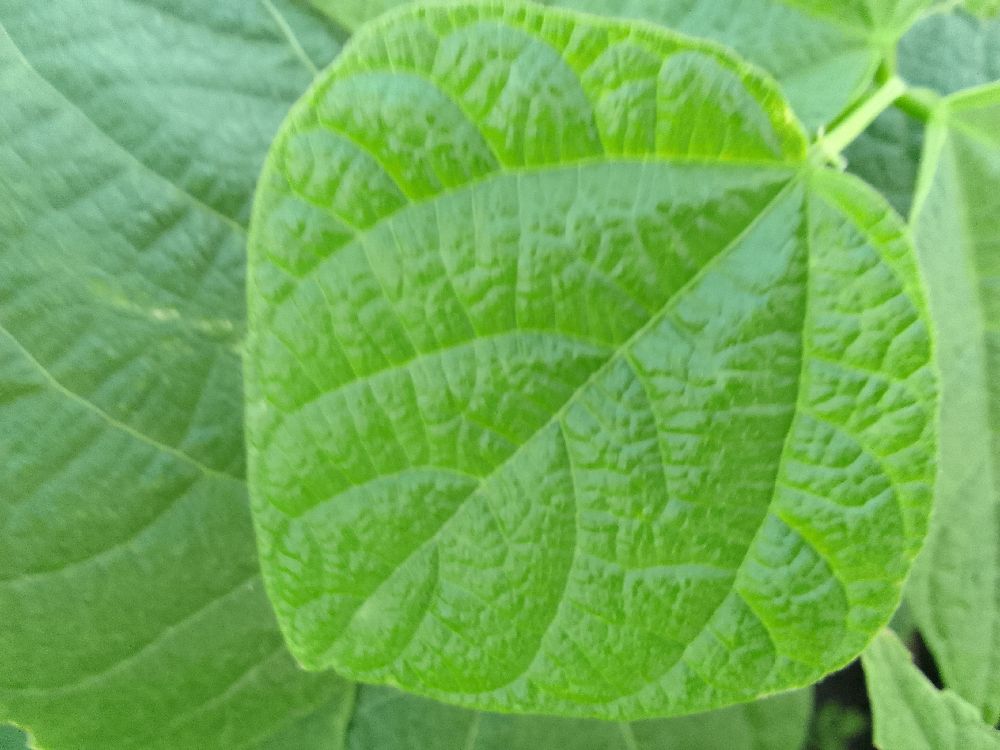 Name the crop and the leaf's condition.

common bean, healthy
